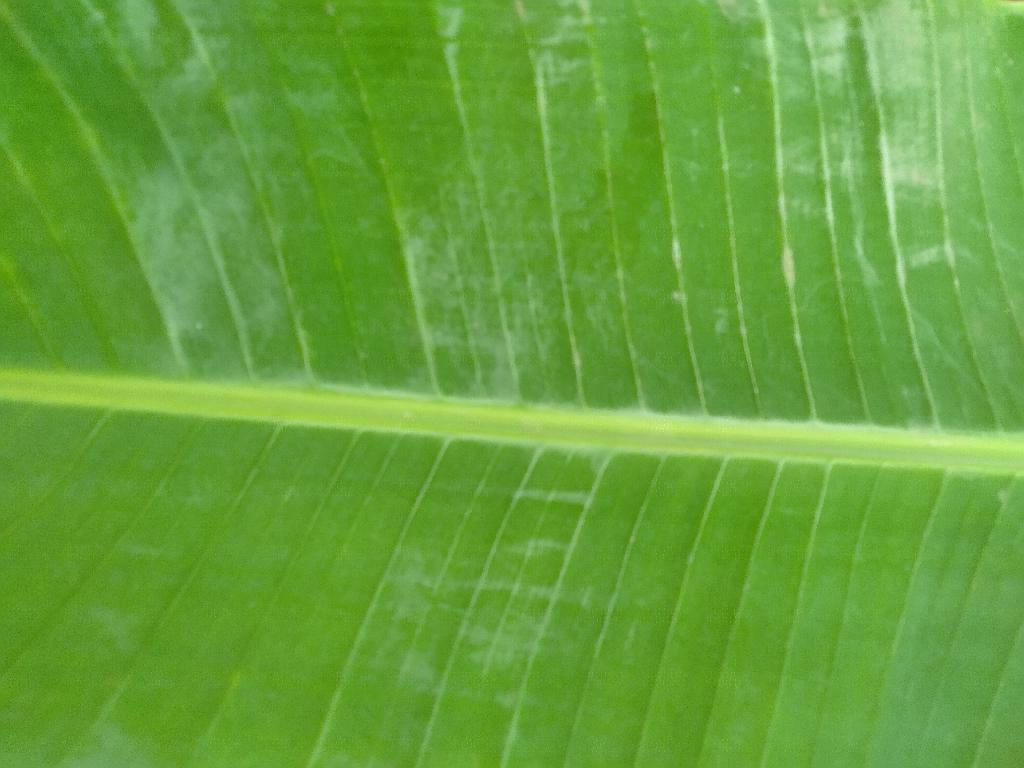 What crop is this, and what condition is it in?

banana, healthy
